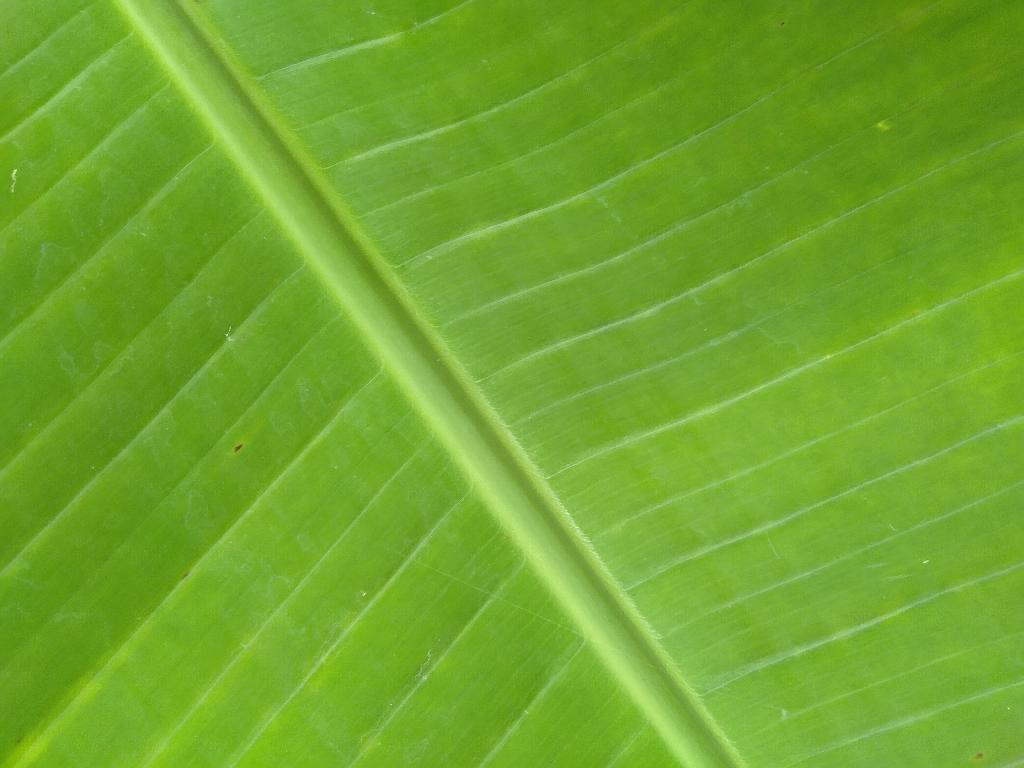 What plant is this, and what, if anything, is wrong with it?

banana, healthy
